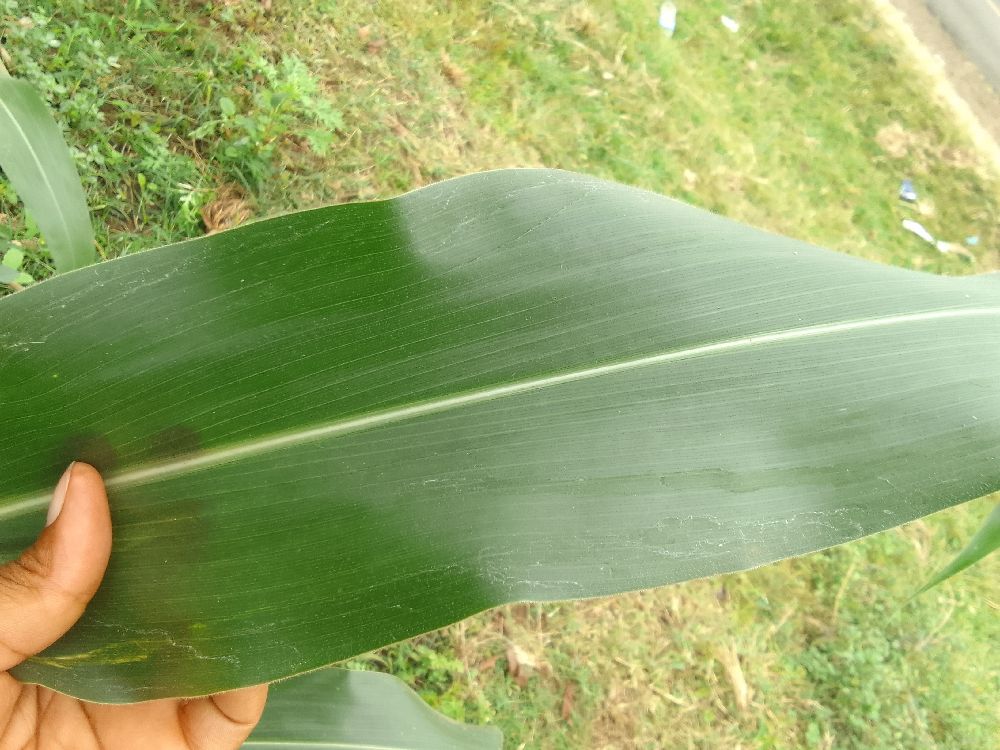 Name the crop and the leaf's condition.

maize, healthy
